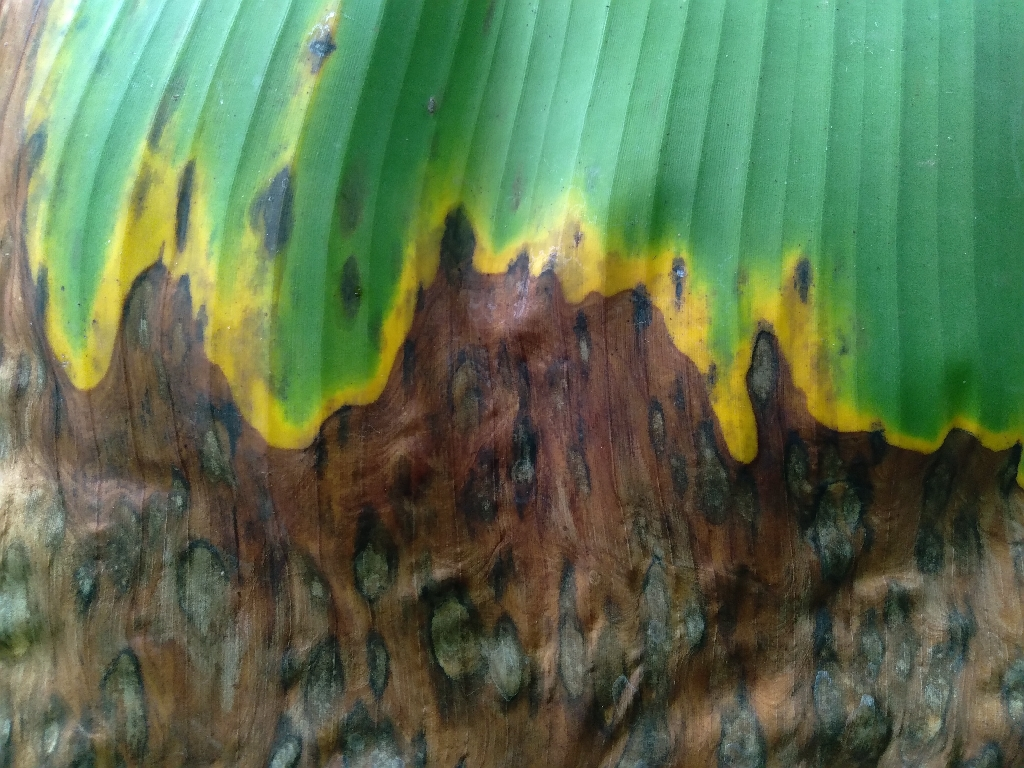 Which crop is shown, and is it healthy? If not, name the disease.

banana, black sigatoka
